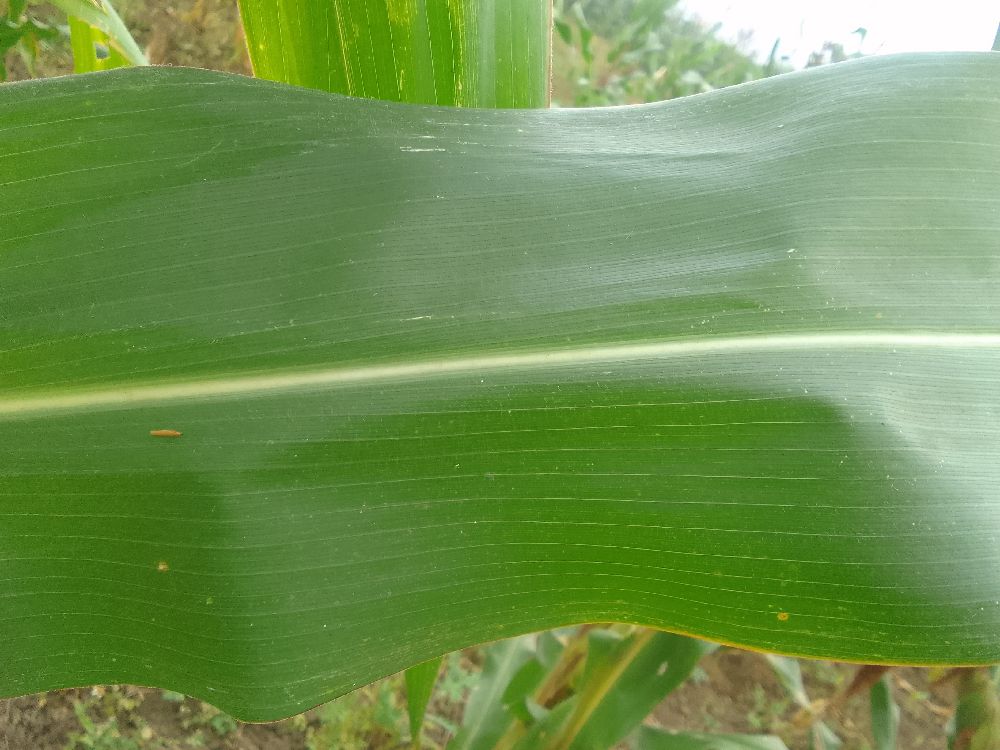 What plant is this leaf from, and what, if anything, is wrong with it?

maize, healthy
